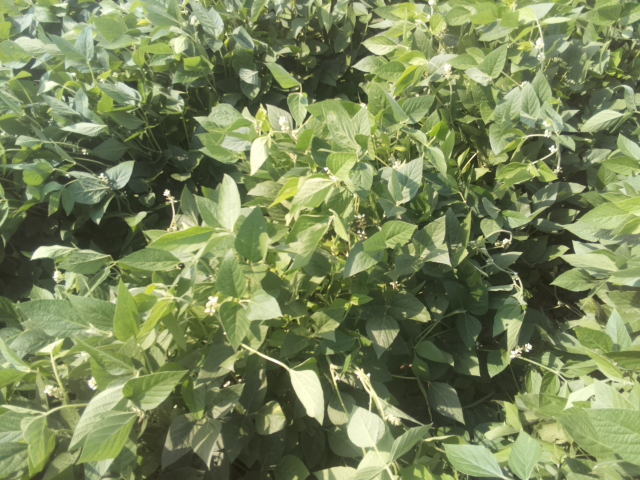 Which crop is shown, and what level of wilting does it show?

soybean, leaves with no wilting
